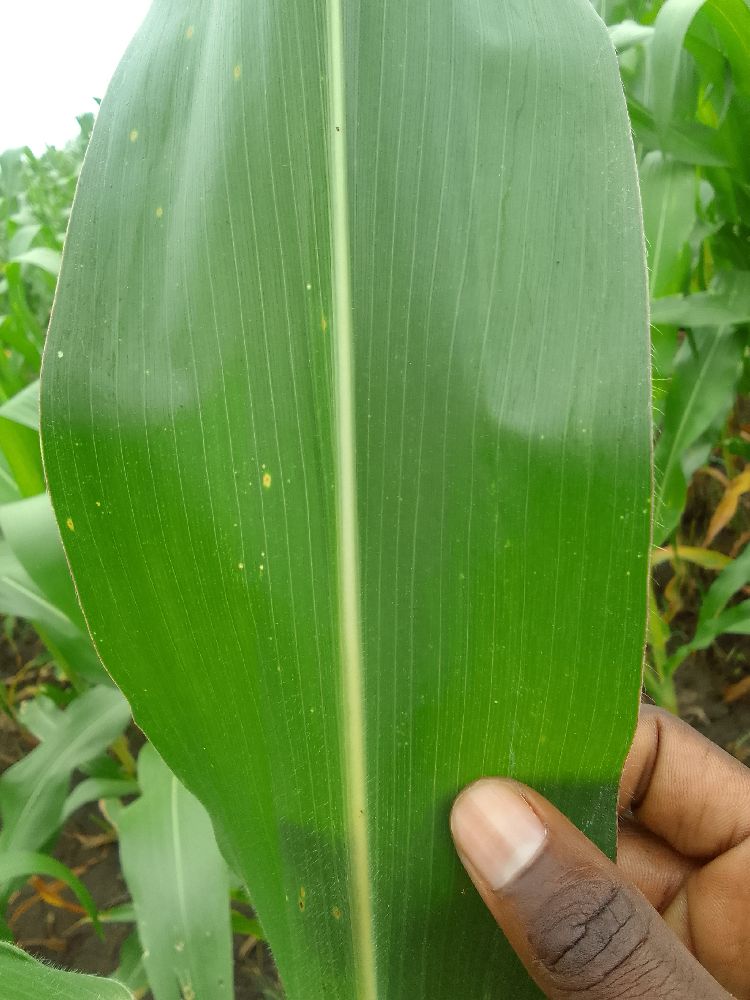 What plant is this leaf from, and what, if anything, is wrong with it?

maize, healthy
